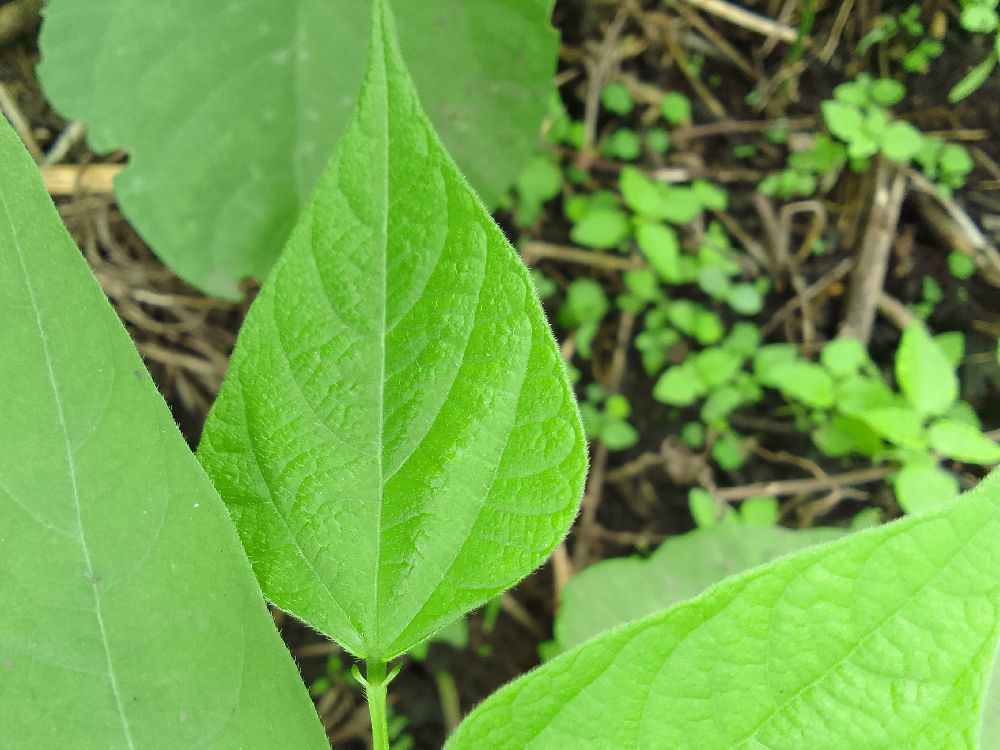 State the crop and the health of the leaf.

common bean, healthy
